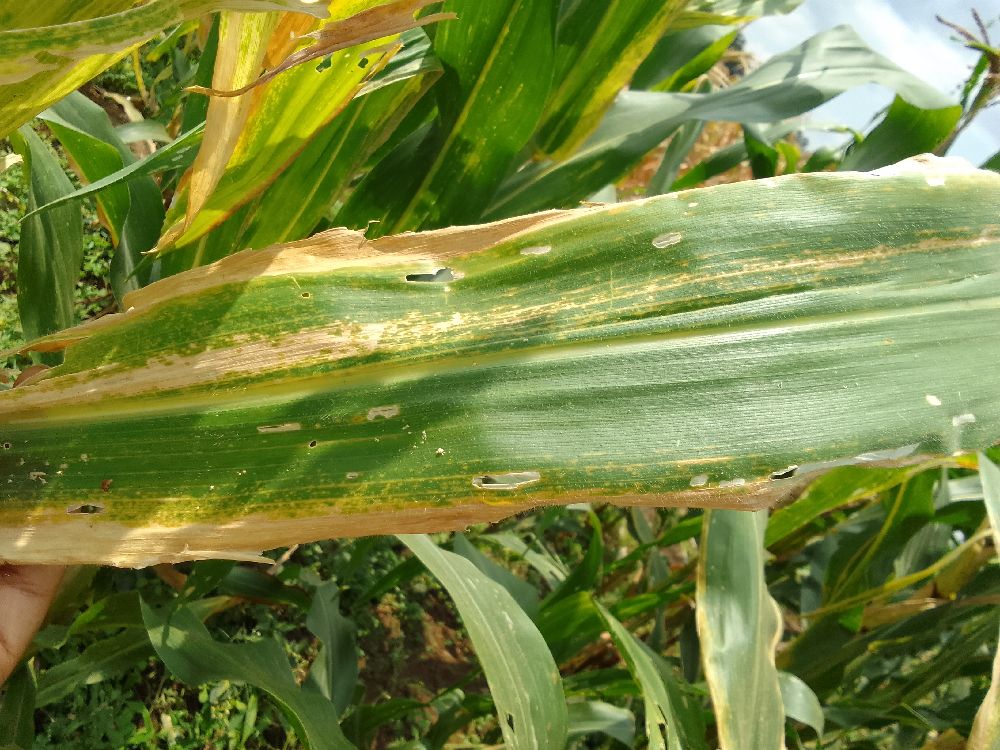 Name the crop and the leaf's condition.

maize, maize lethal necrosis
